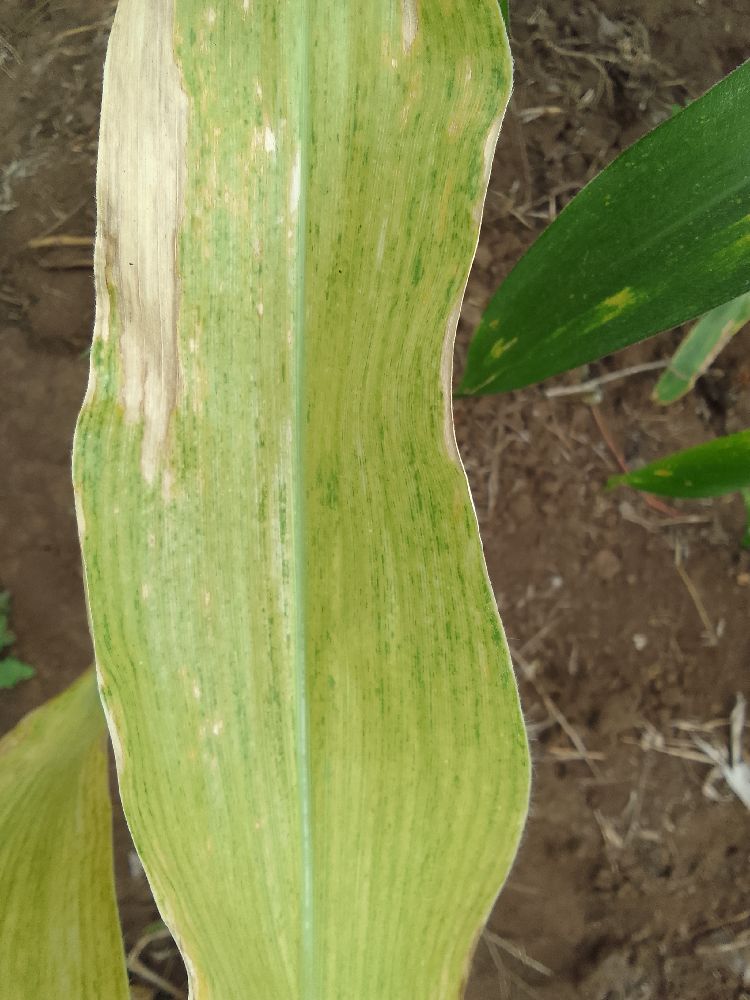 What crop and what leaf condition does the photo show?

maize, maize lethal necrosis
